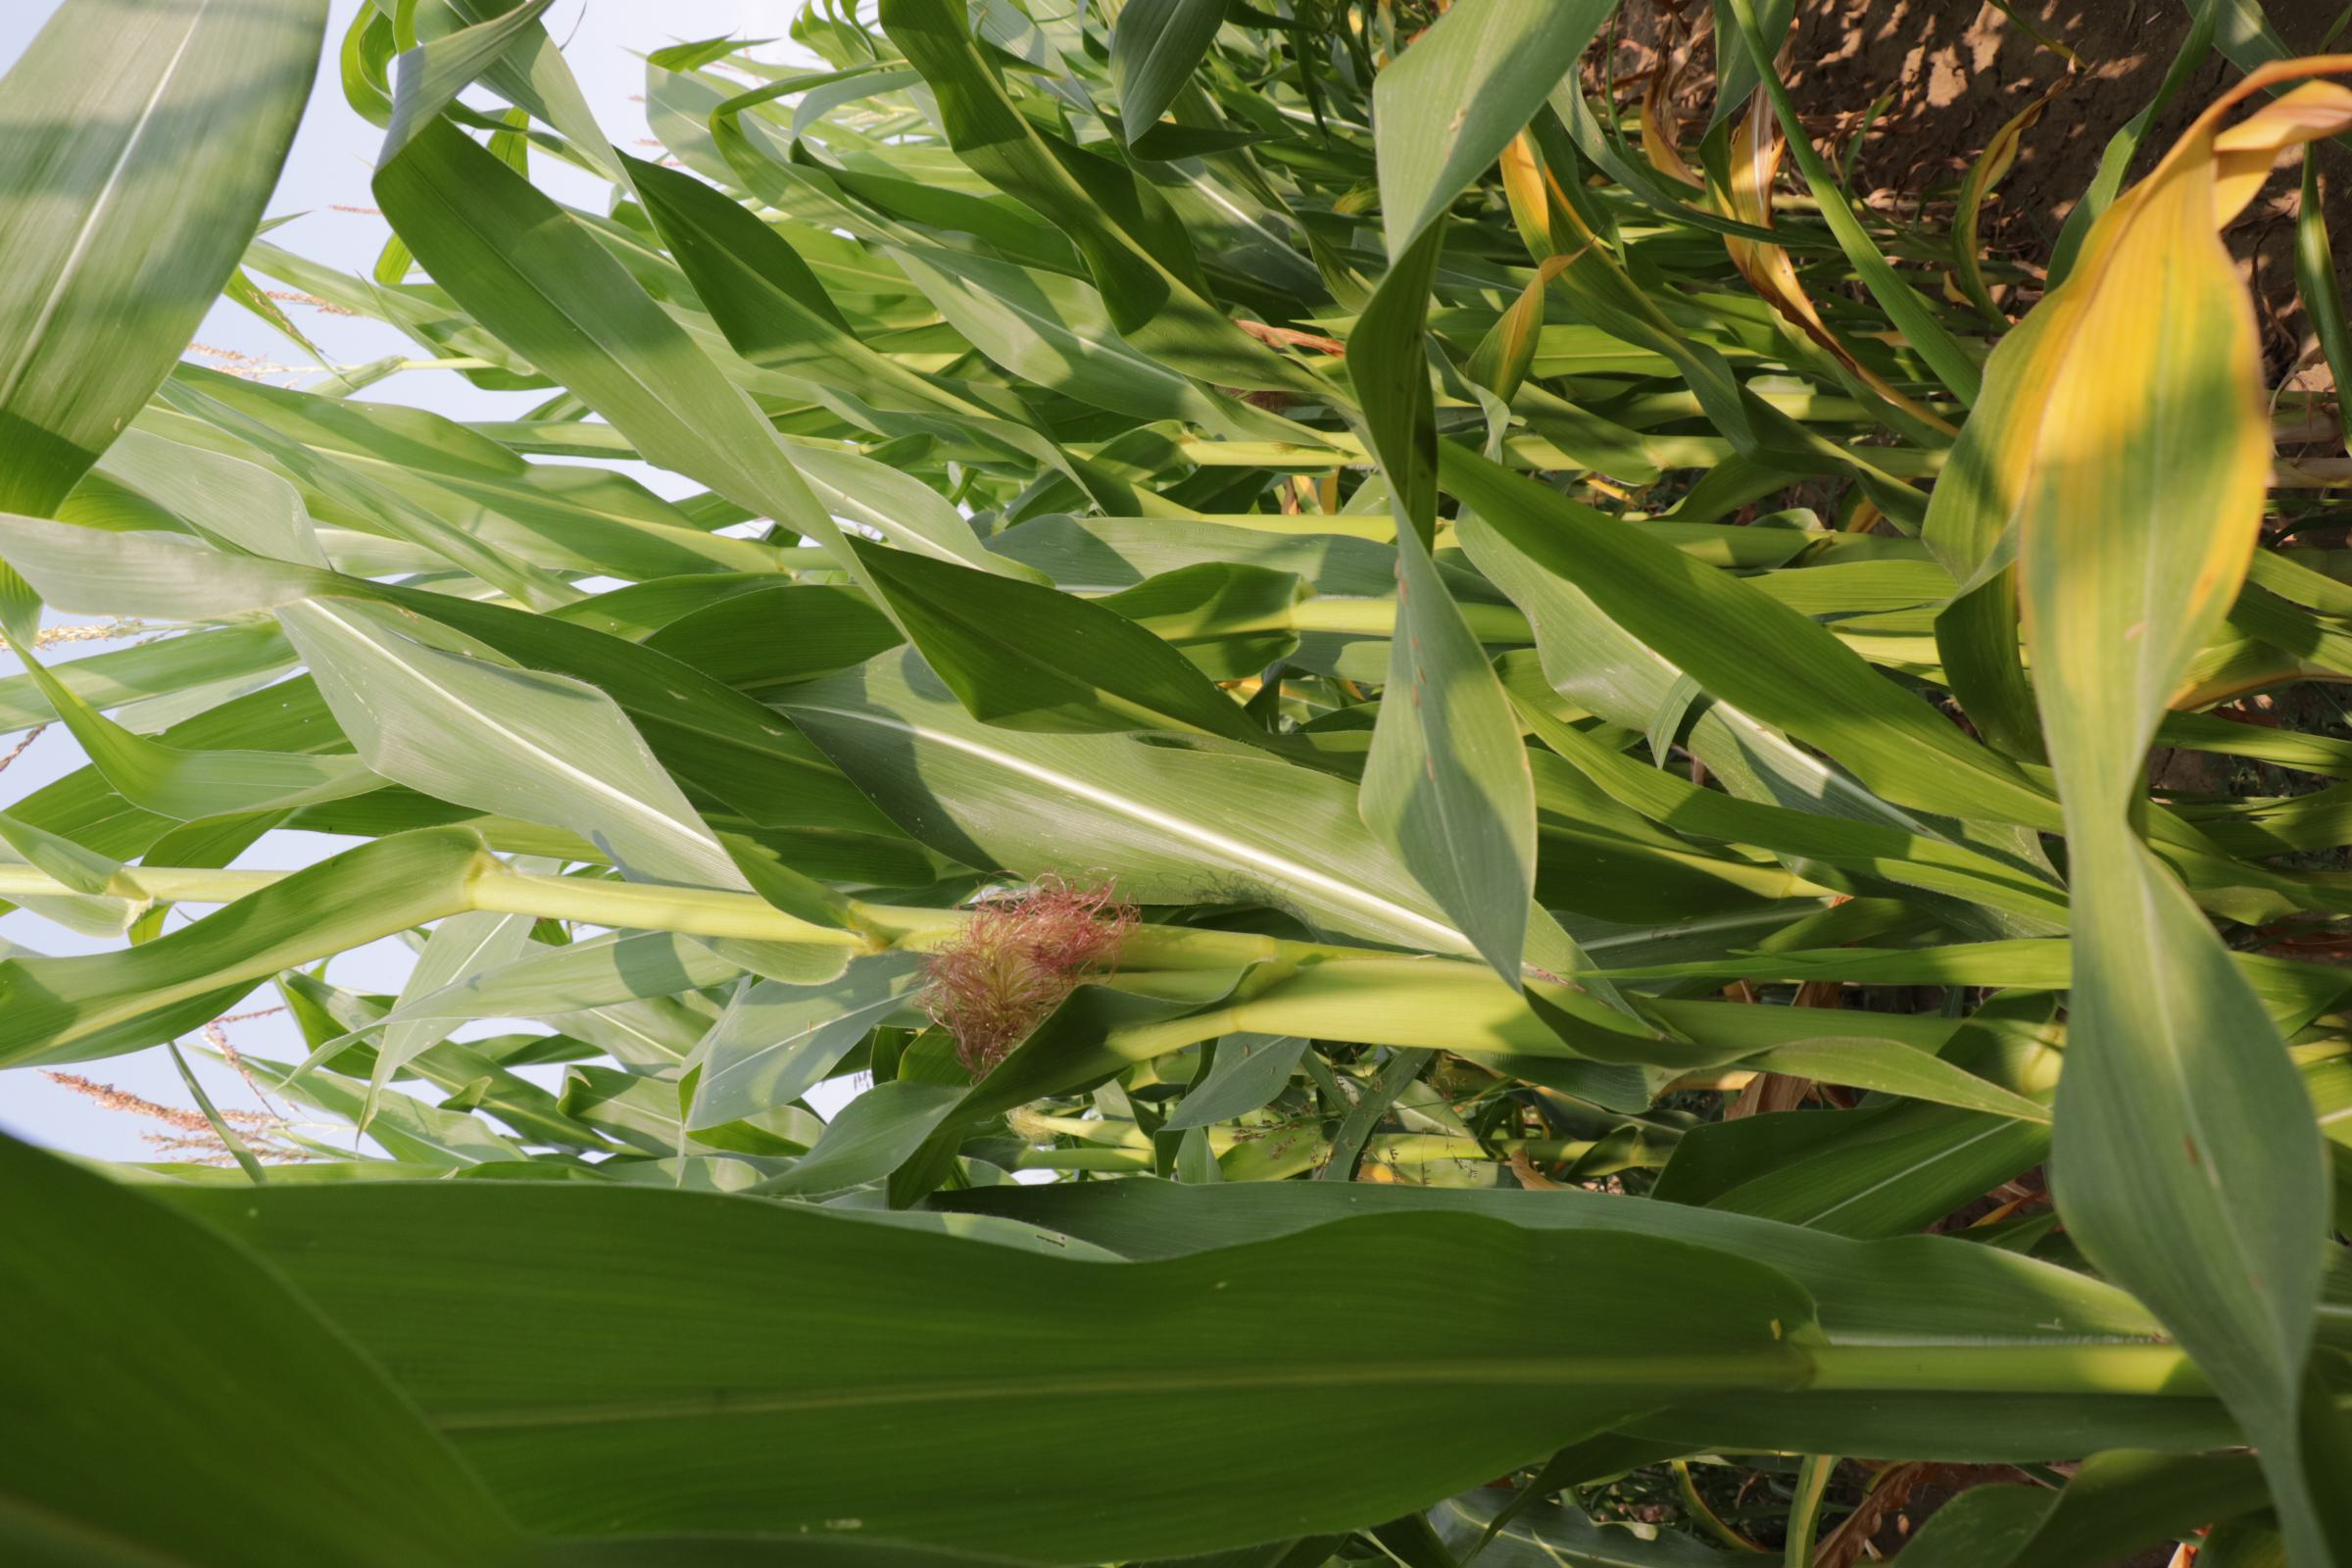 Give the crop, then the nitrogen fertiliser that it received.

maize, reduced nitrogen fertilisation
